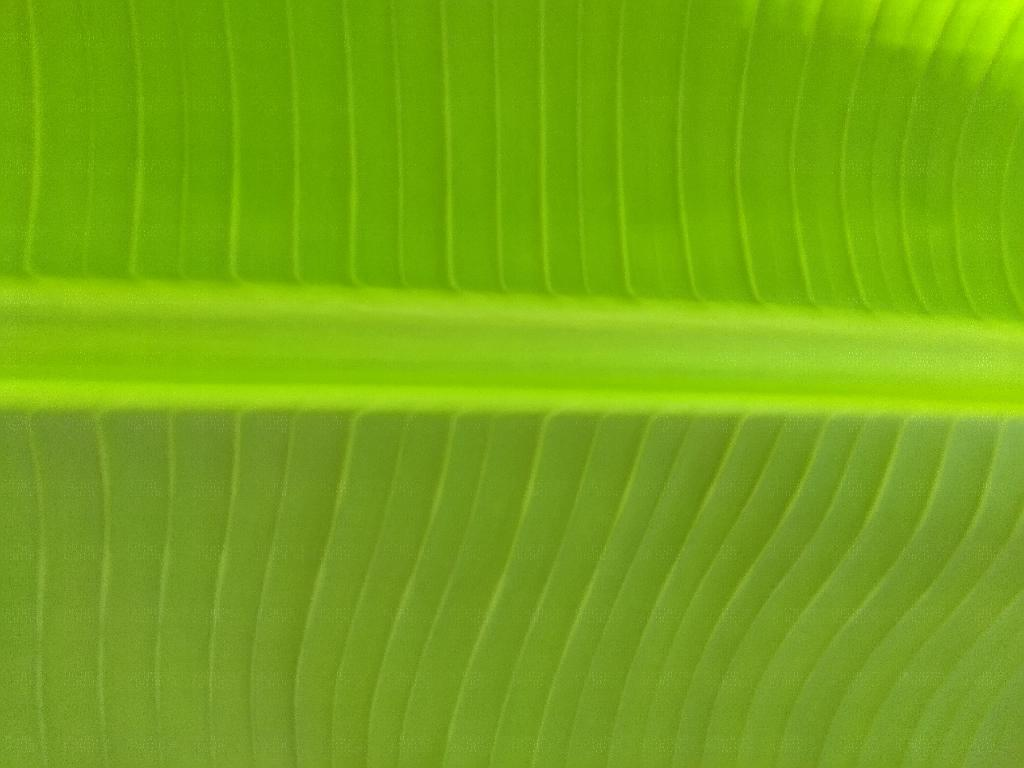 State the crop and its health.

banana, healthy
